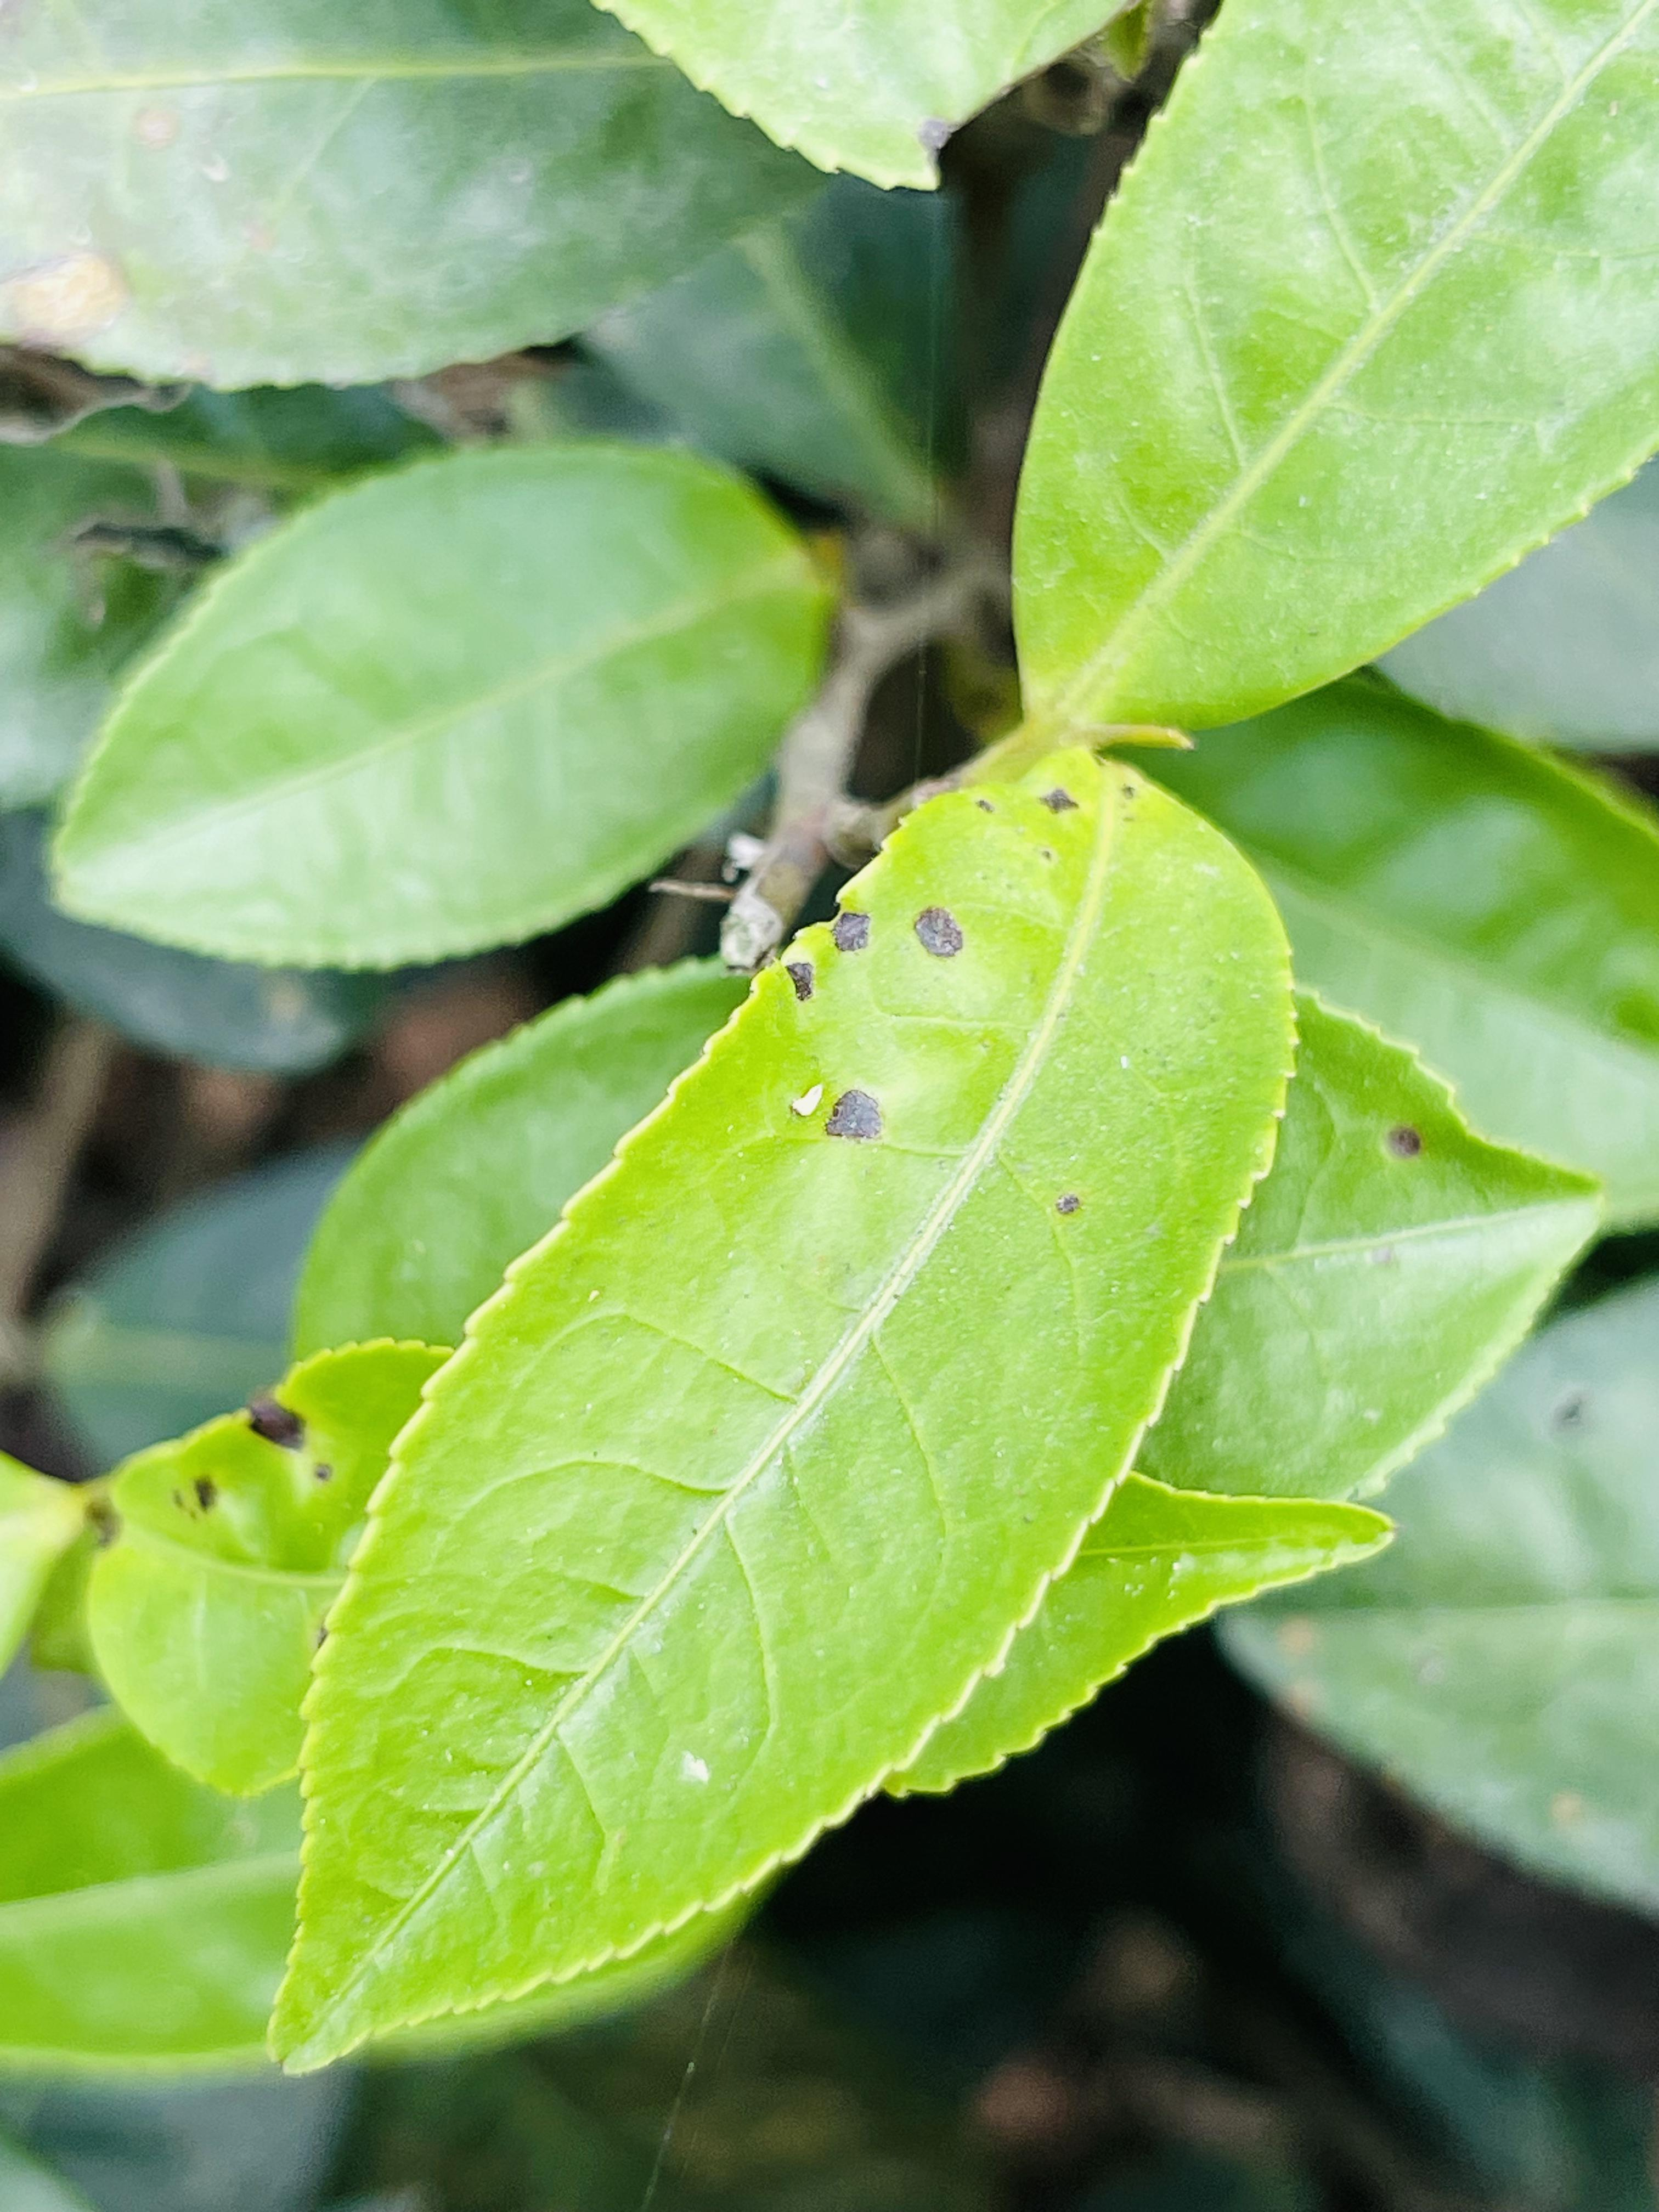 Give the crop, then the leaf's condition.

tea, helopeltis
